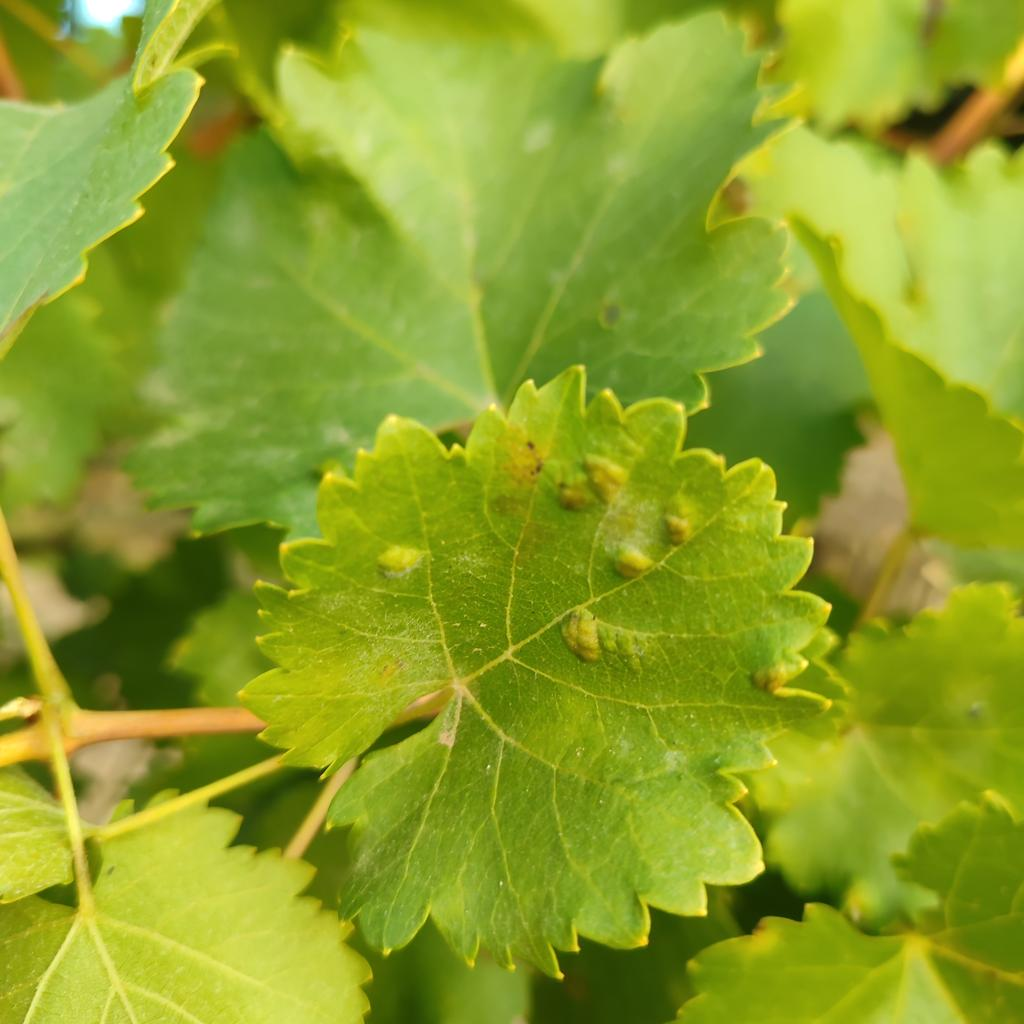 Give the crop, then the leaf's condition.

grapevine, erineum mite
